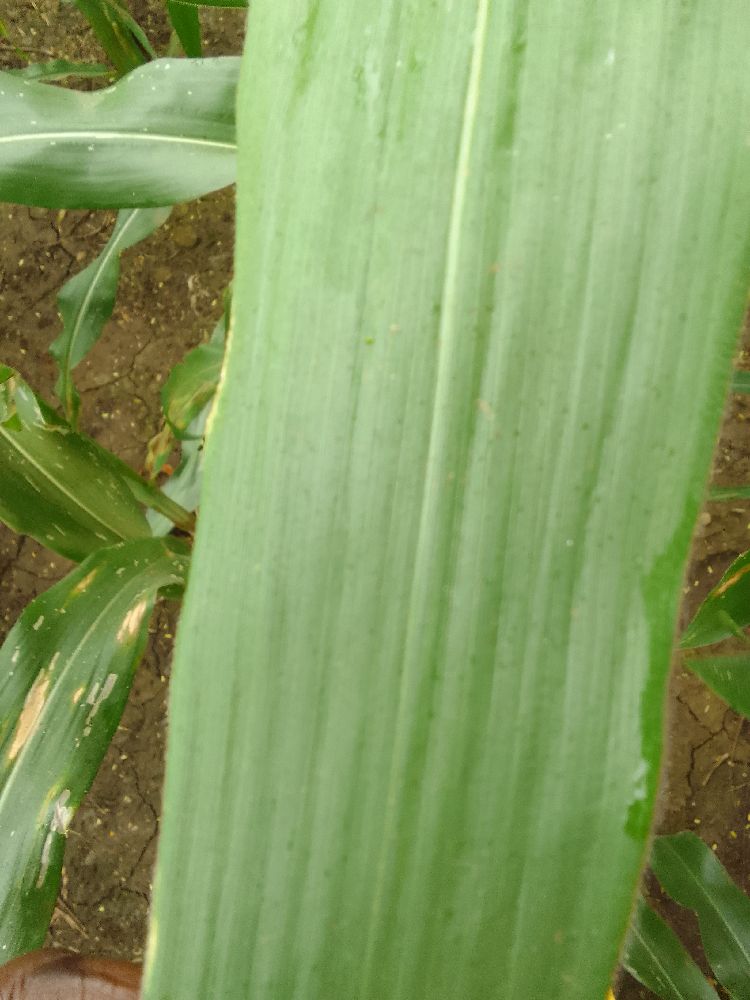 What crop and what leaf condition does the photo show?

maize, healthy
